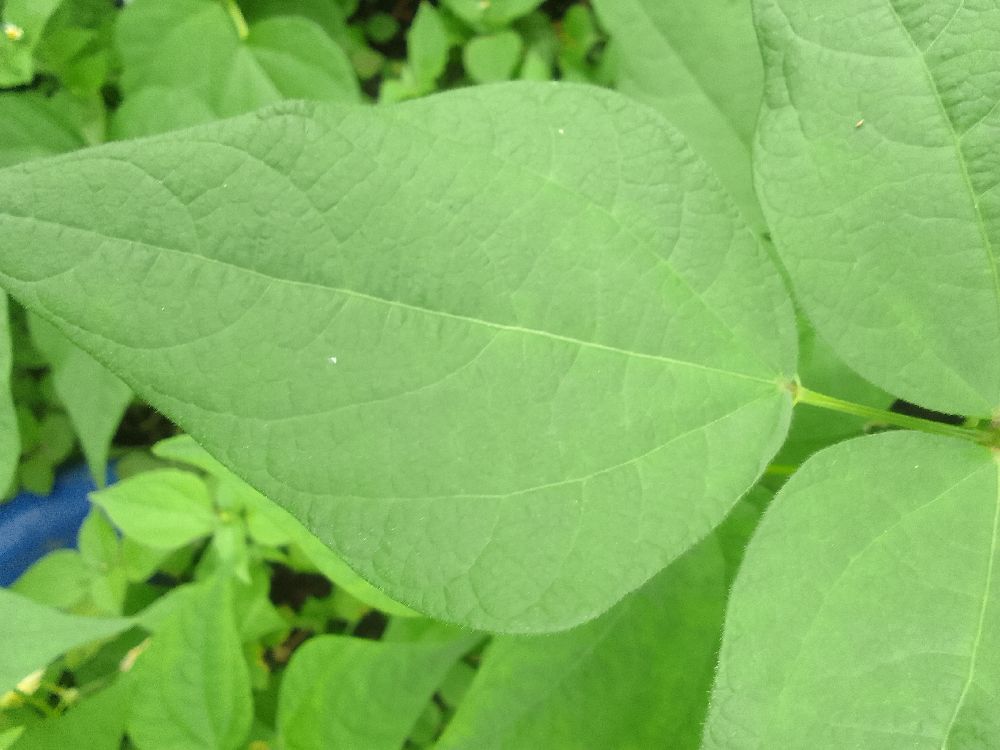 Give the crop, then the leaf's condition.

common bean, healthy
